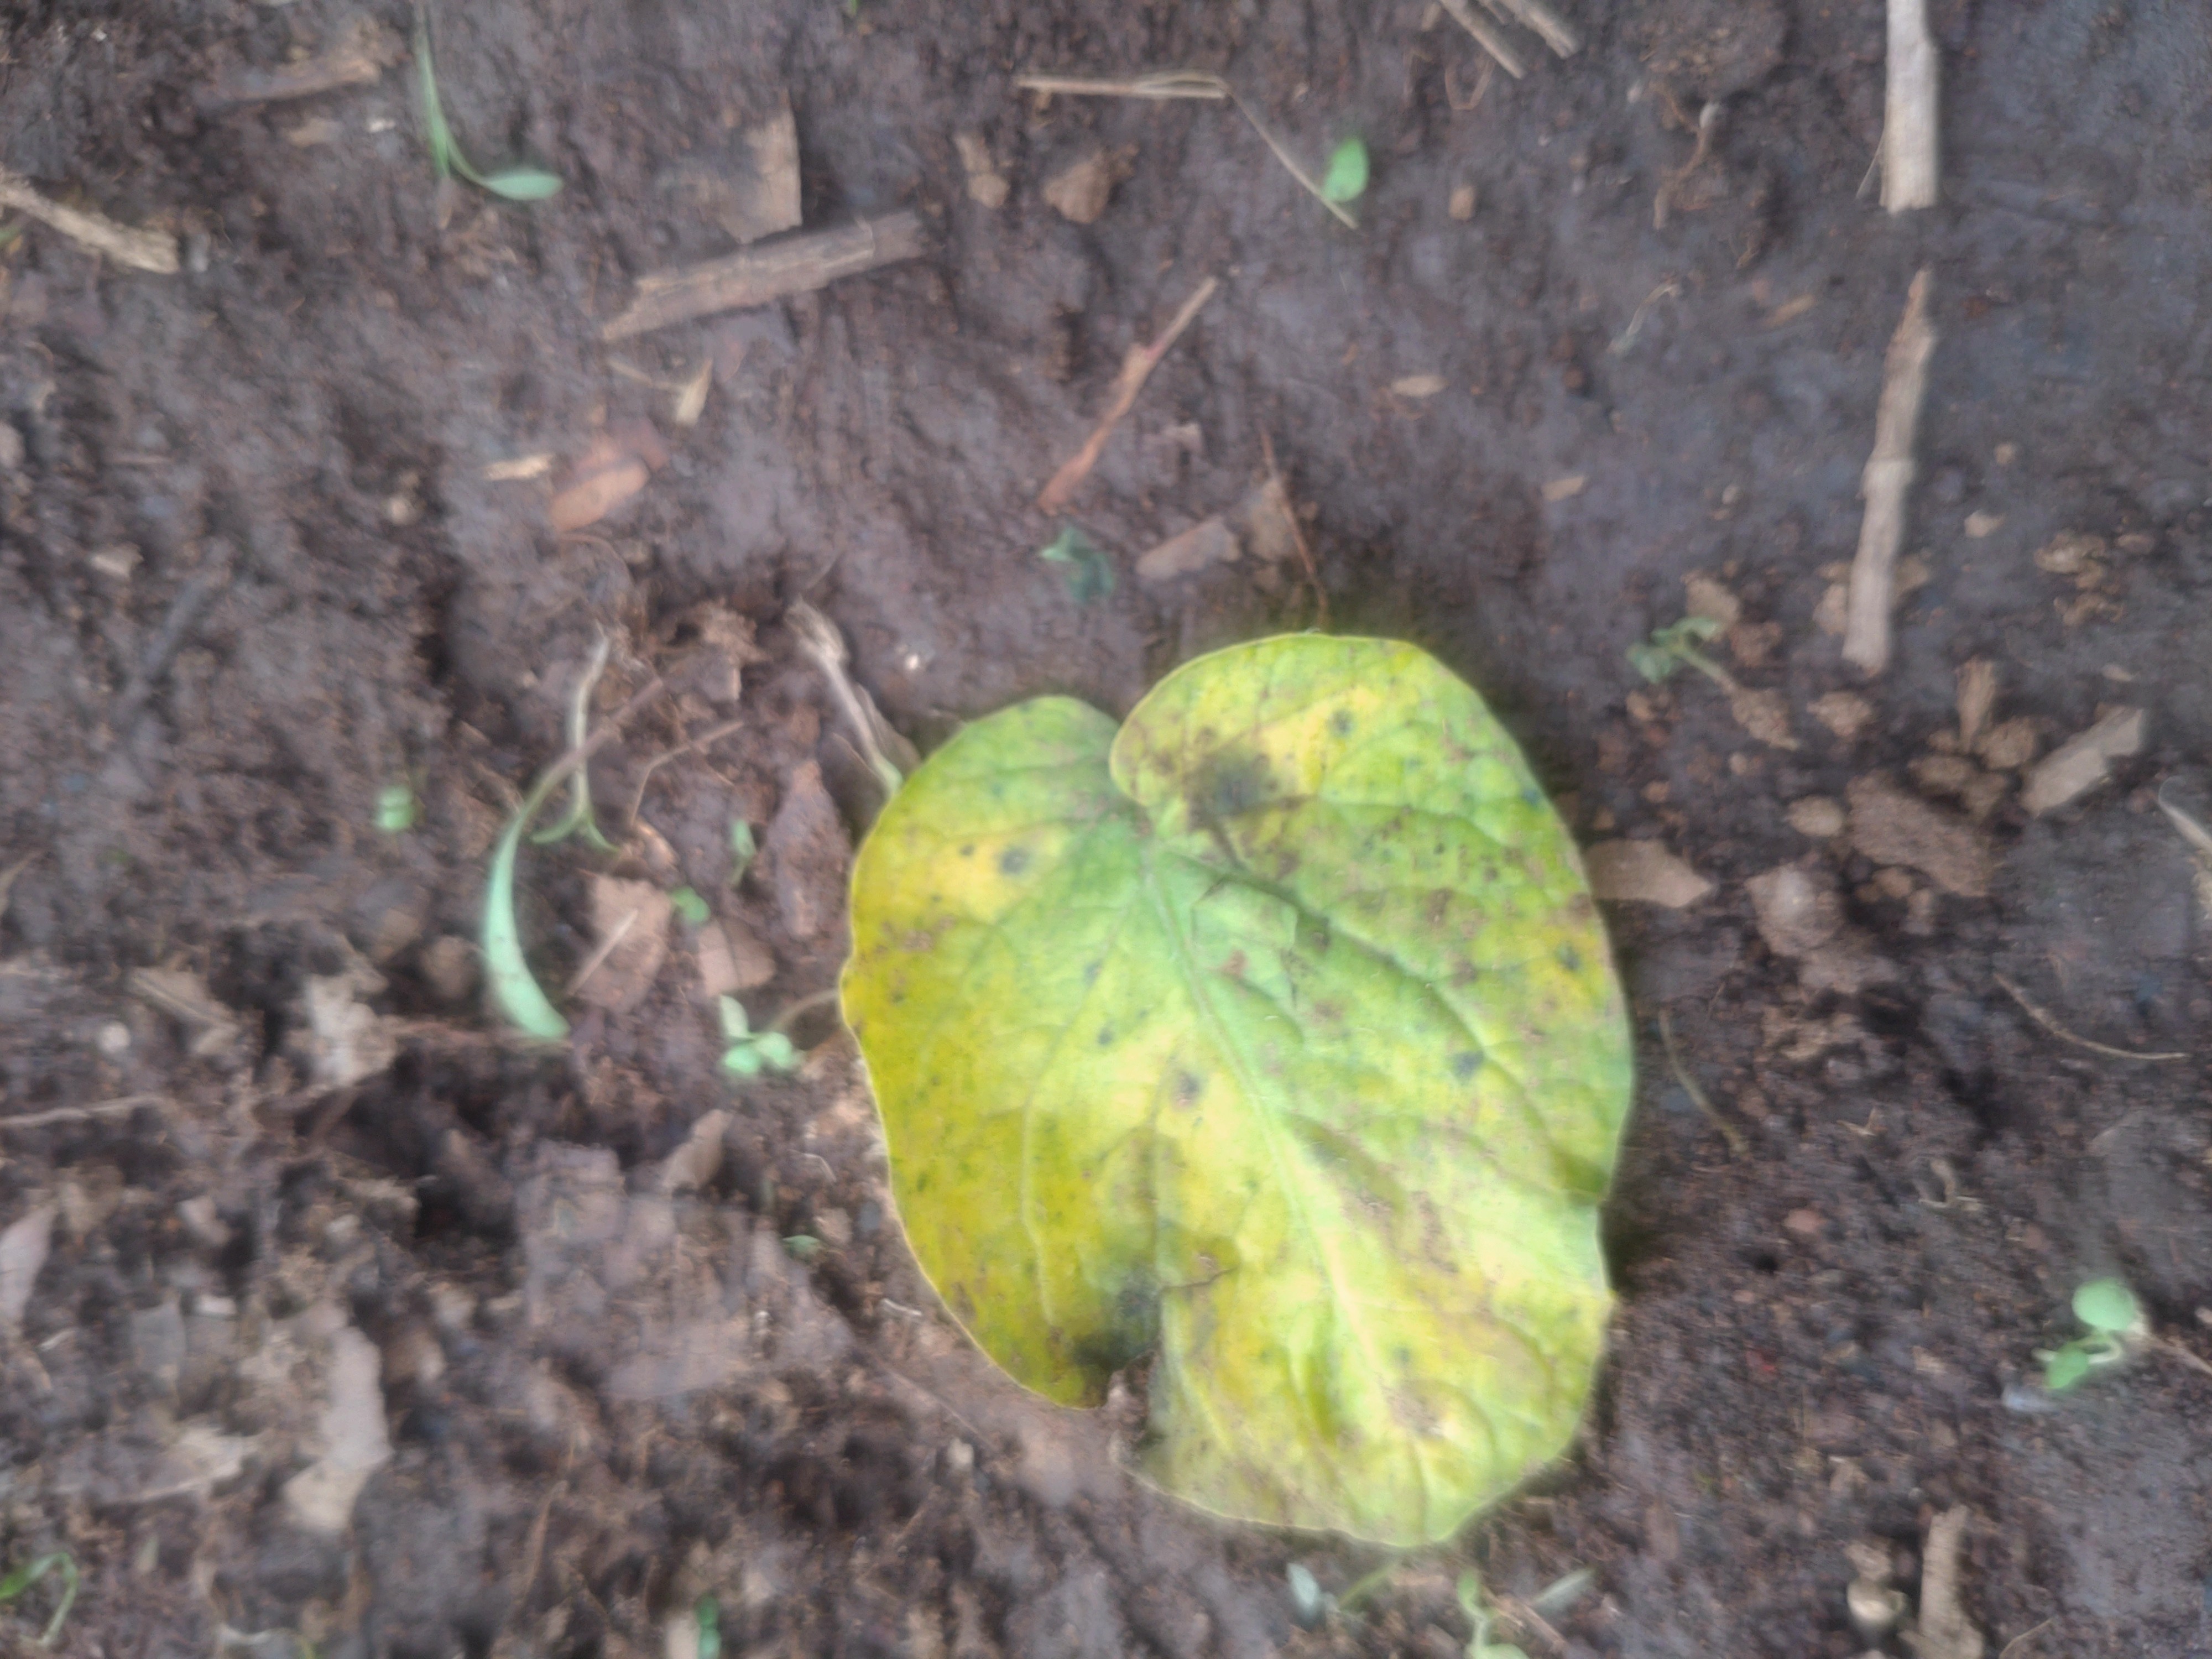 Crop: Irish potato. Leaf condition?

late blight
